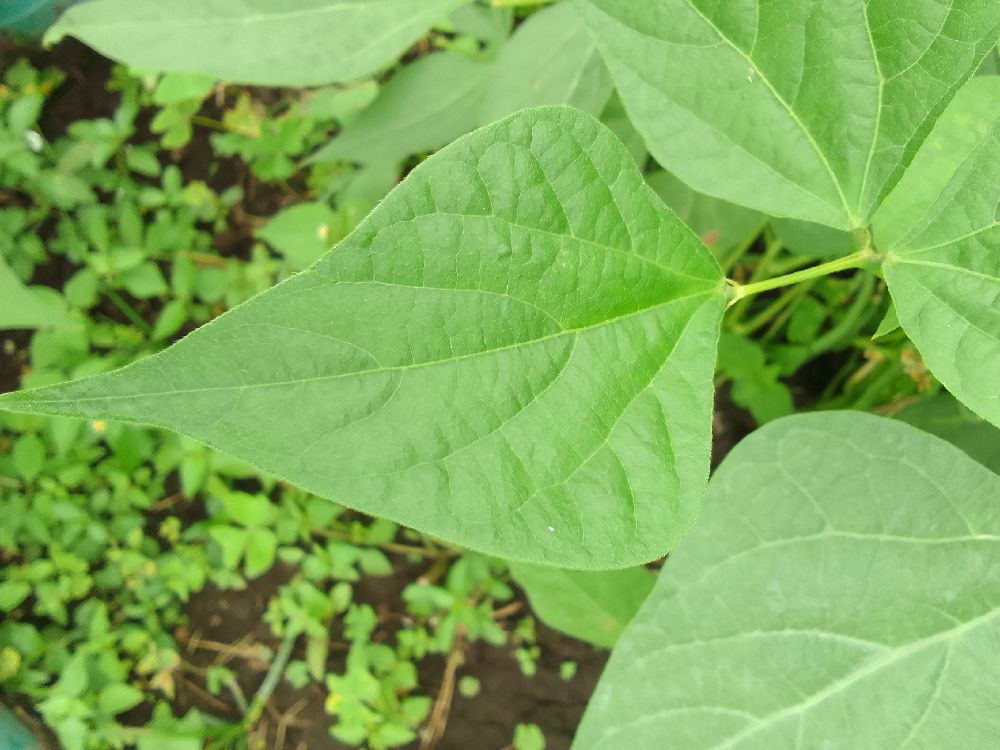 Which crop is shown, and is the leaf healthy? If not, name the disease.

common bean, healthy
